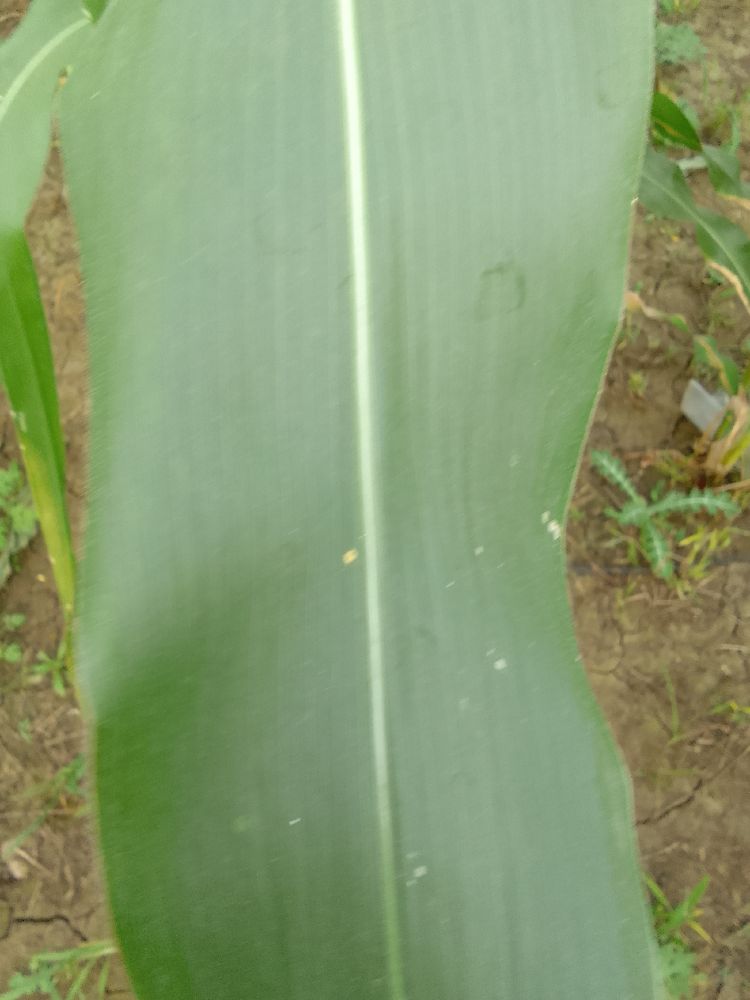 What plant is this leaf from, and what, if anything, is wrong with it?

maize, healthy
